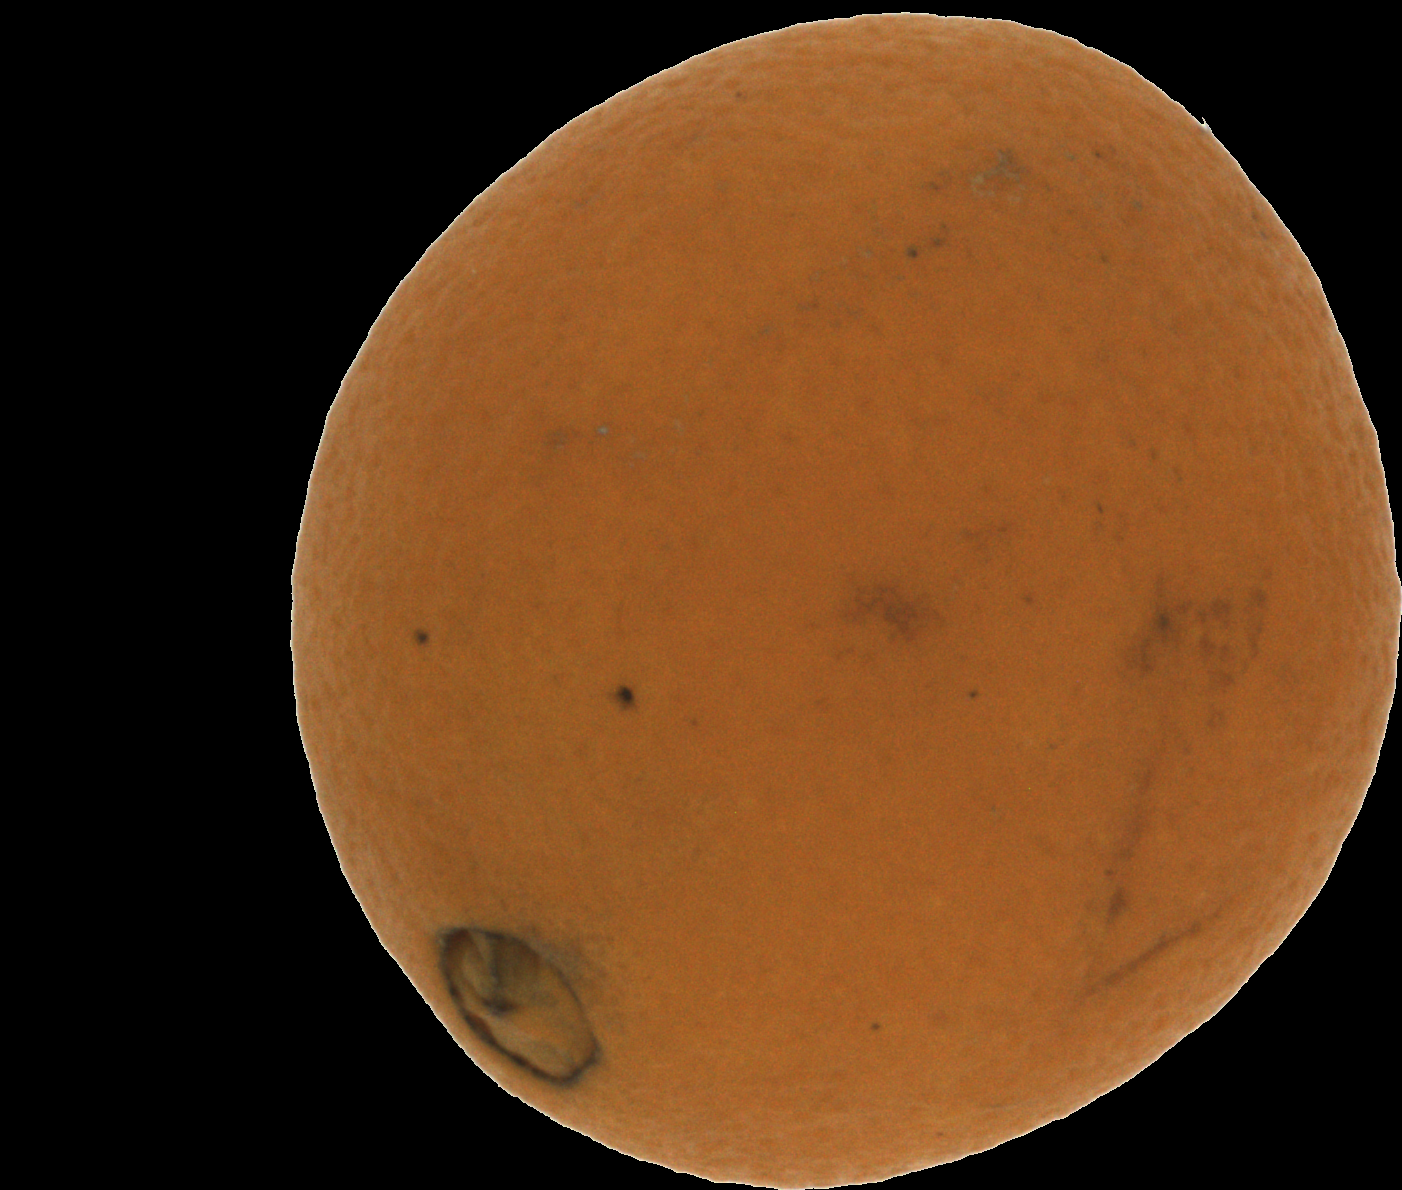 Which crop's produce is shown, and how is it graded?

orange, bad
